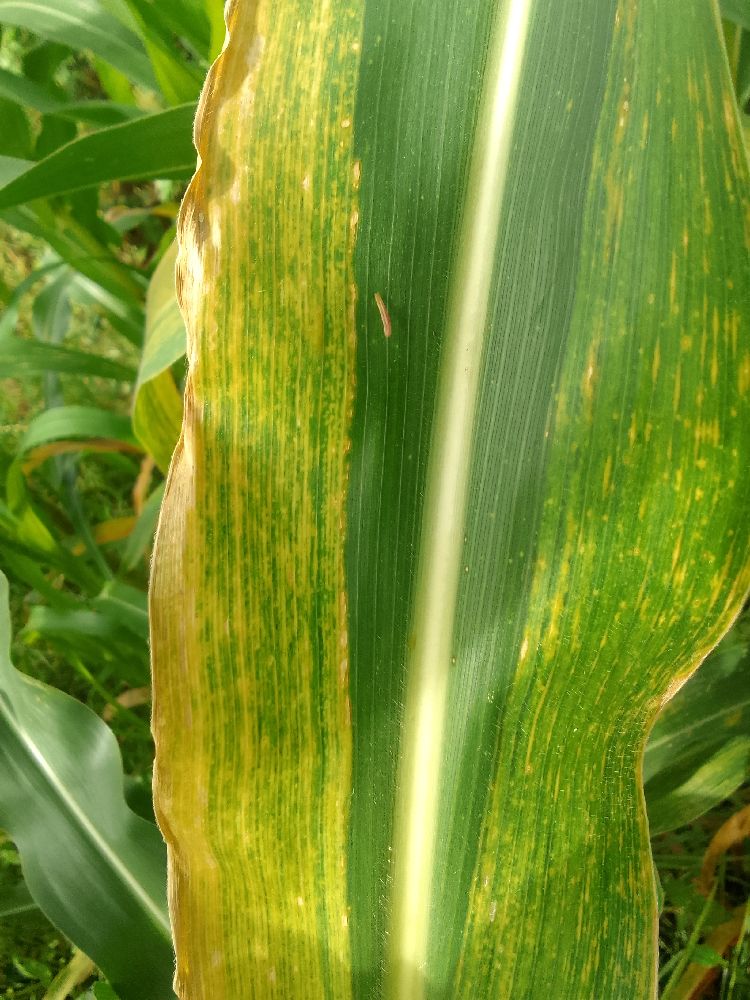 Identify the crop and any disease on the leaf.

maize, maize lethal necrosis
